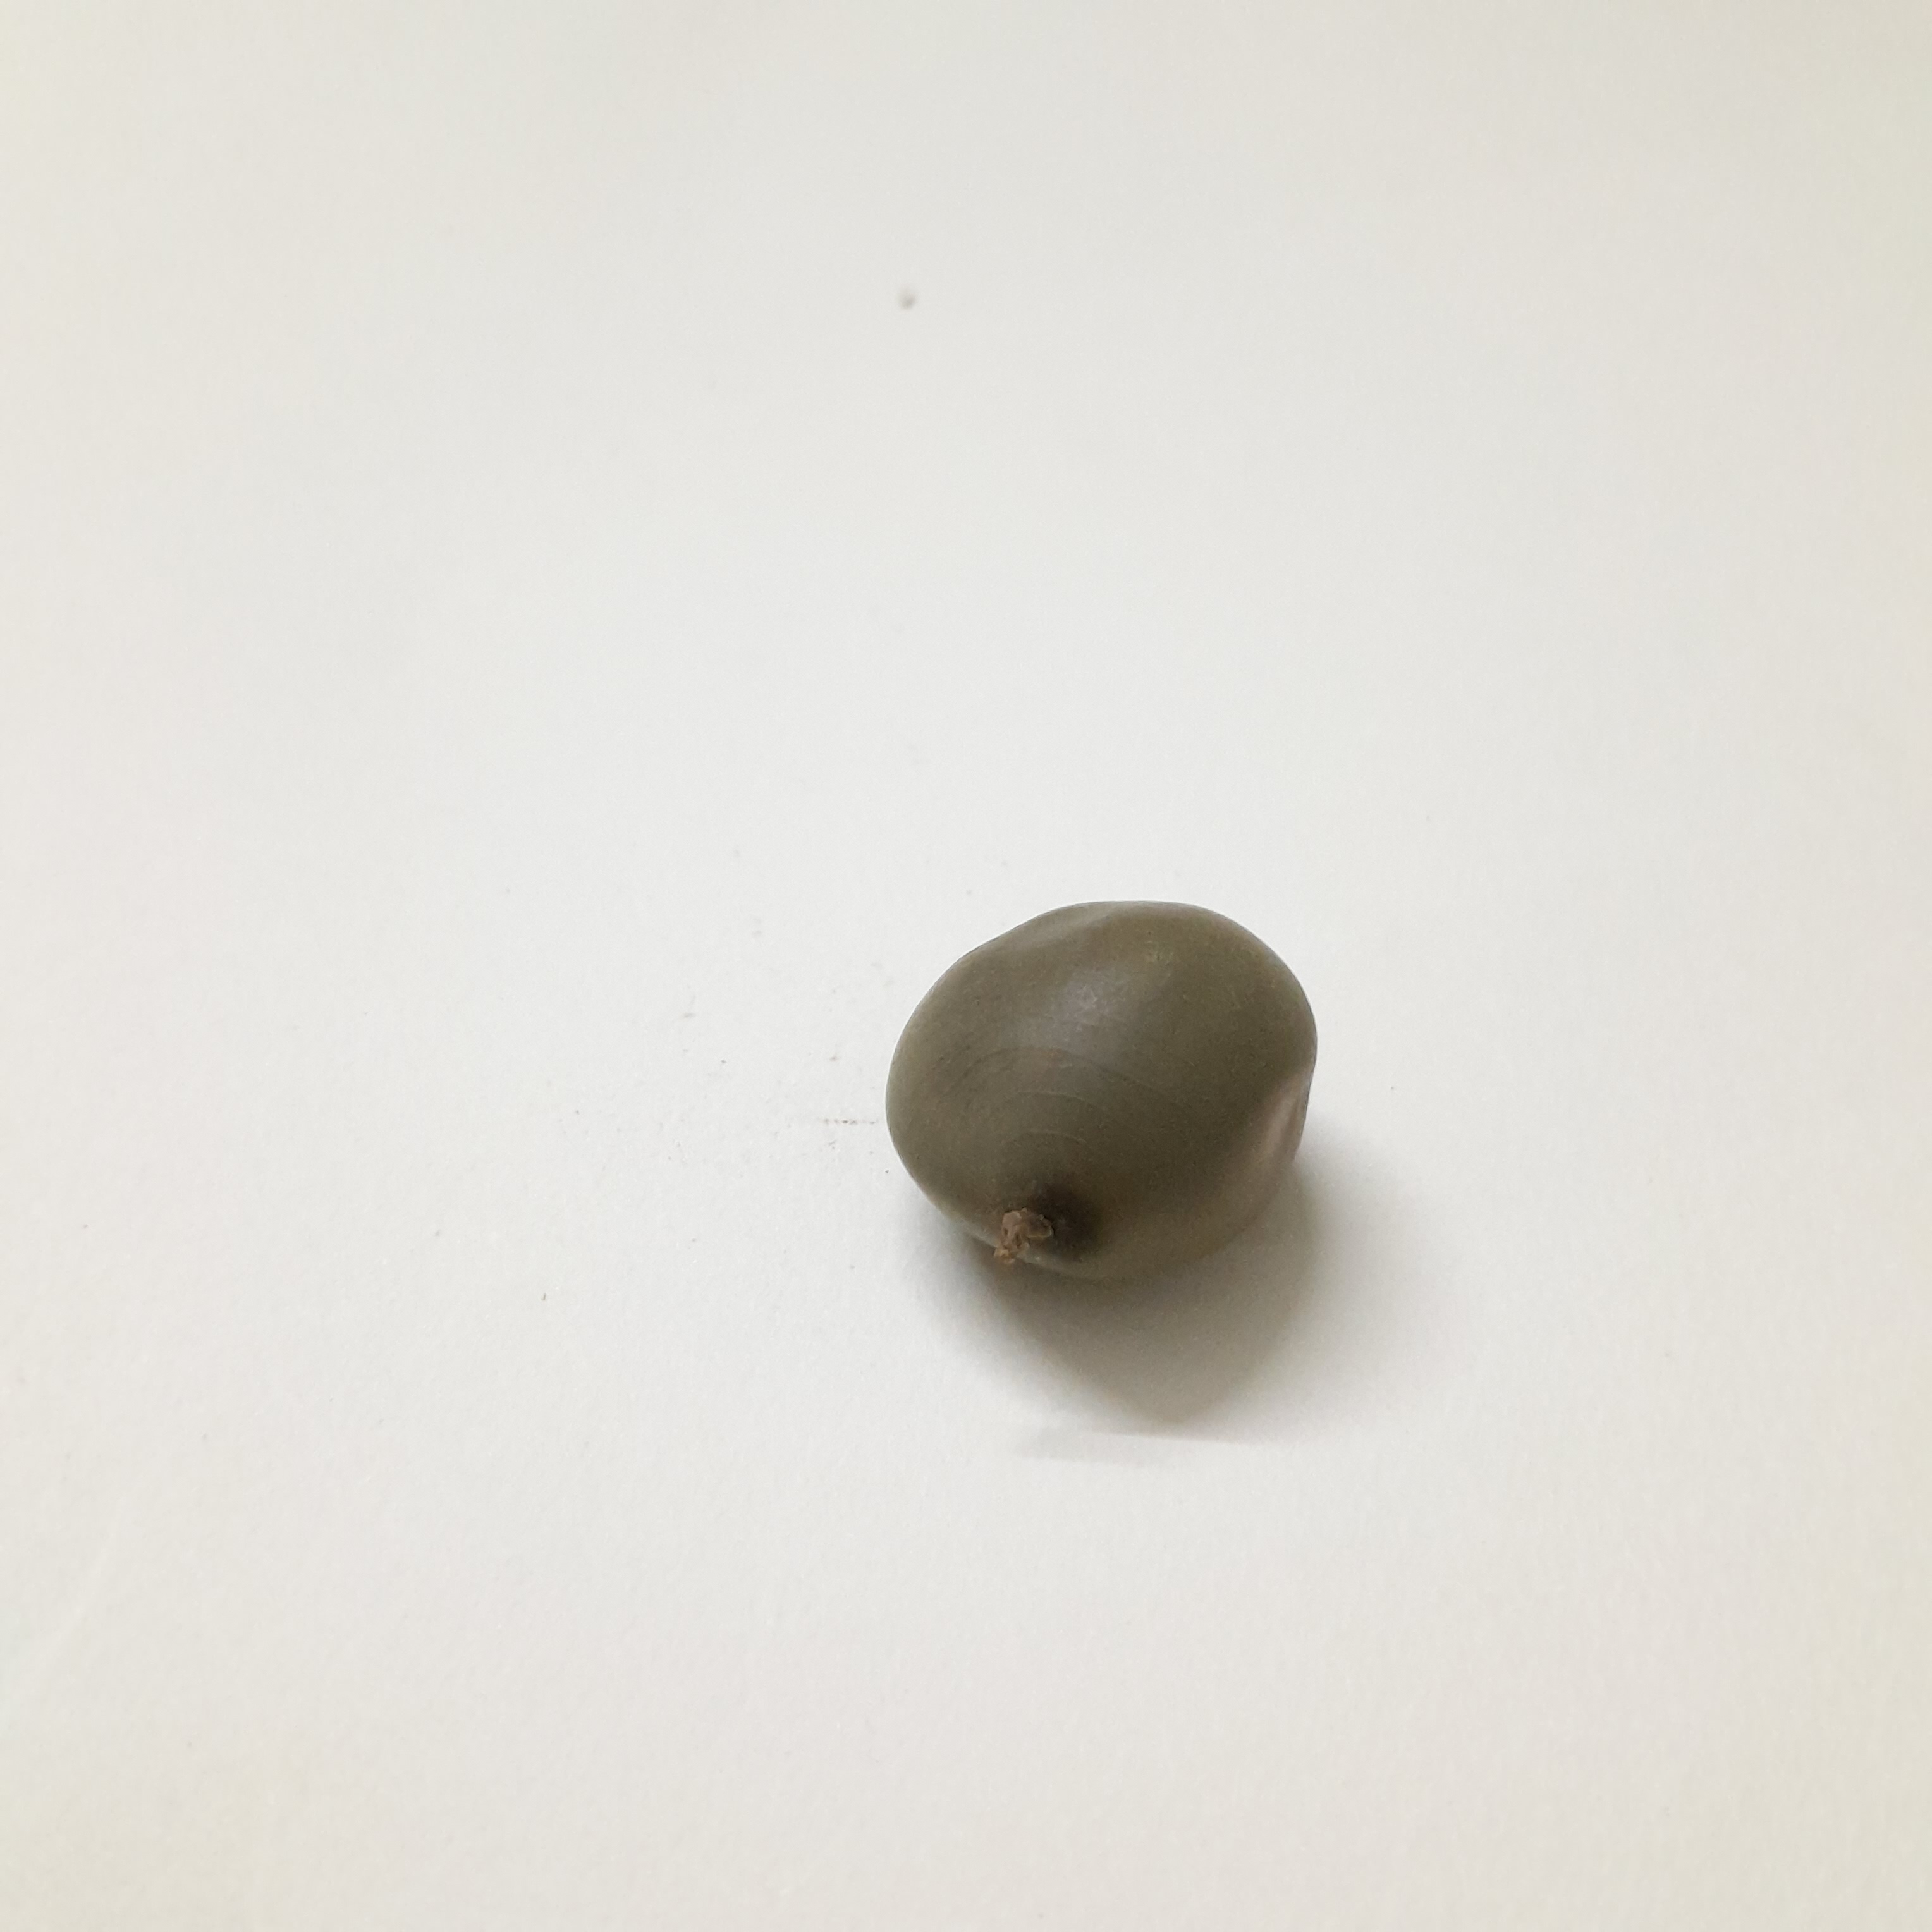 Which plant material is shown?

sagargota
